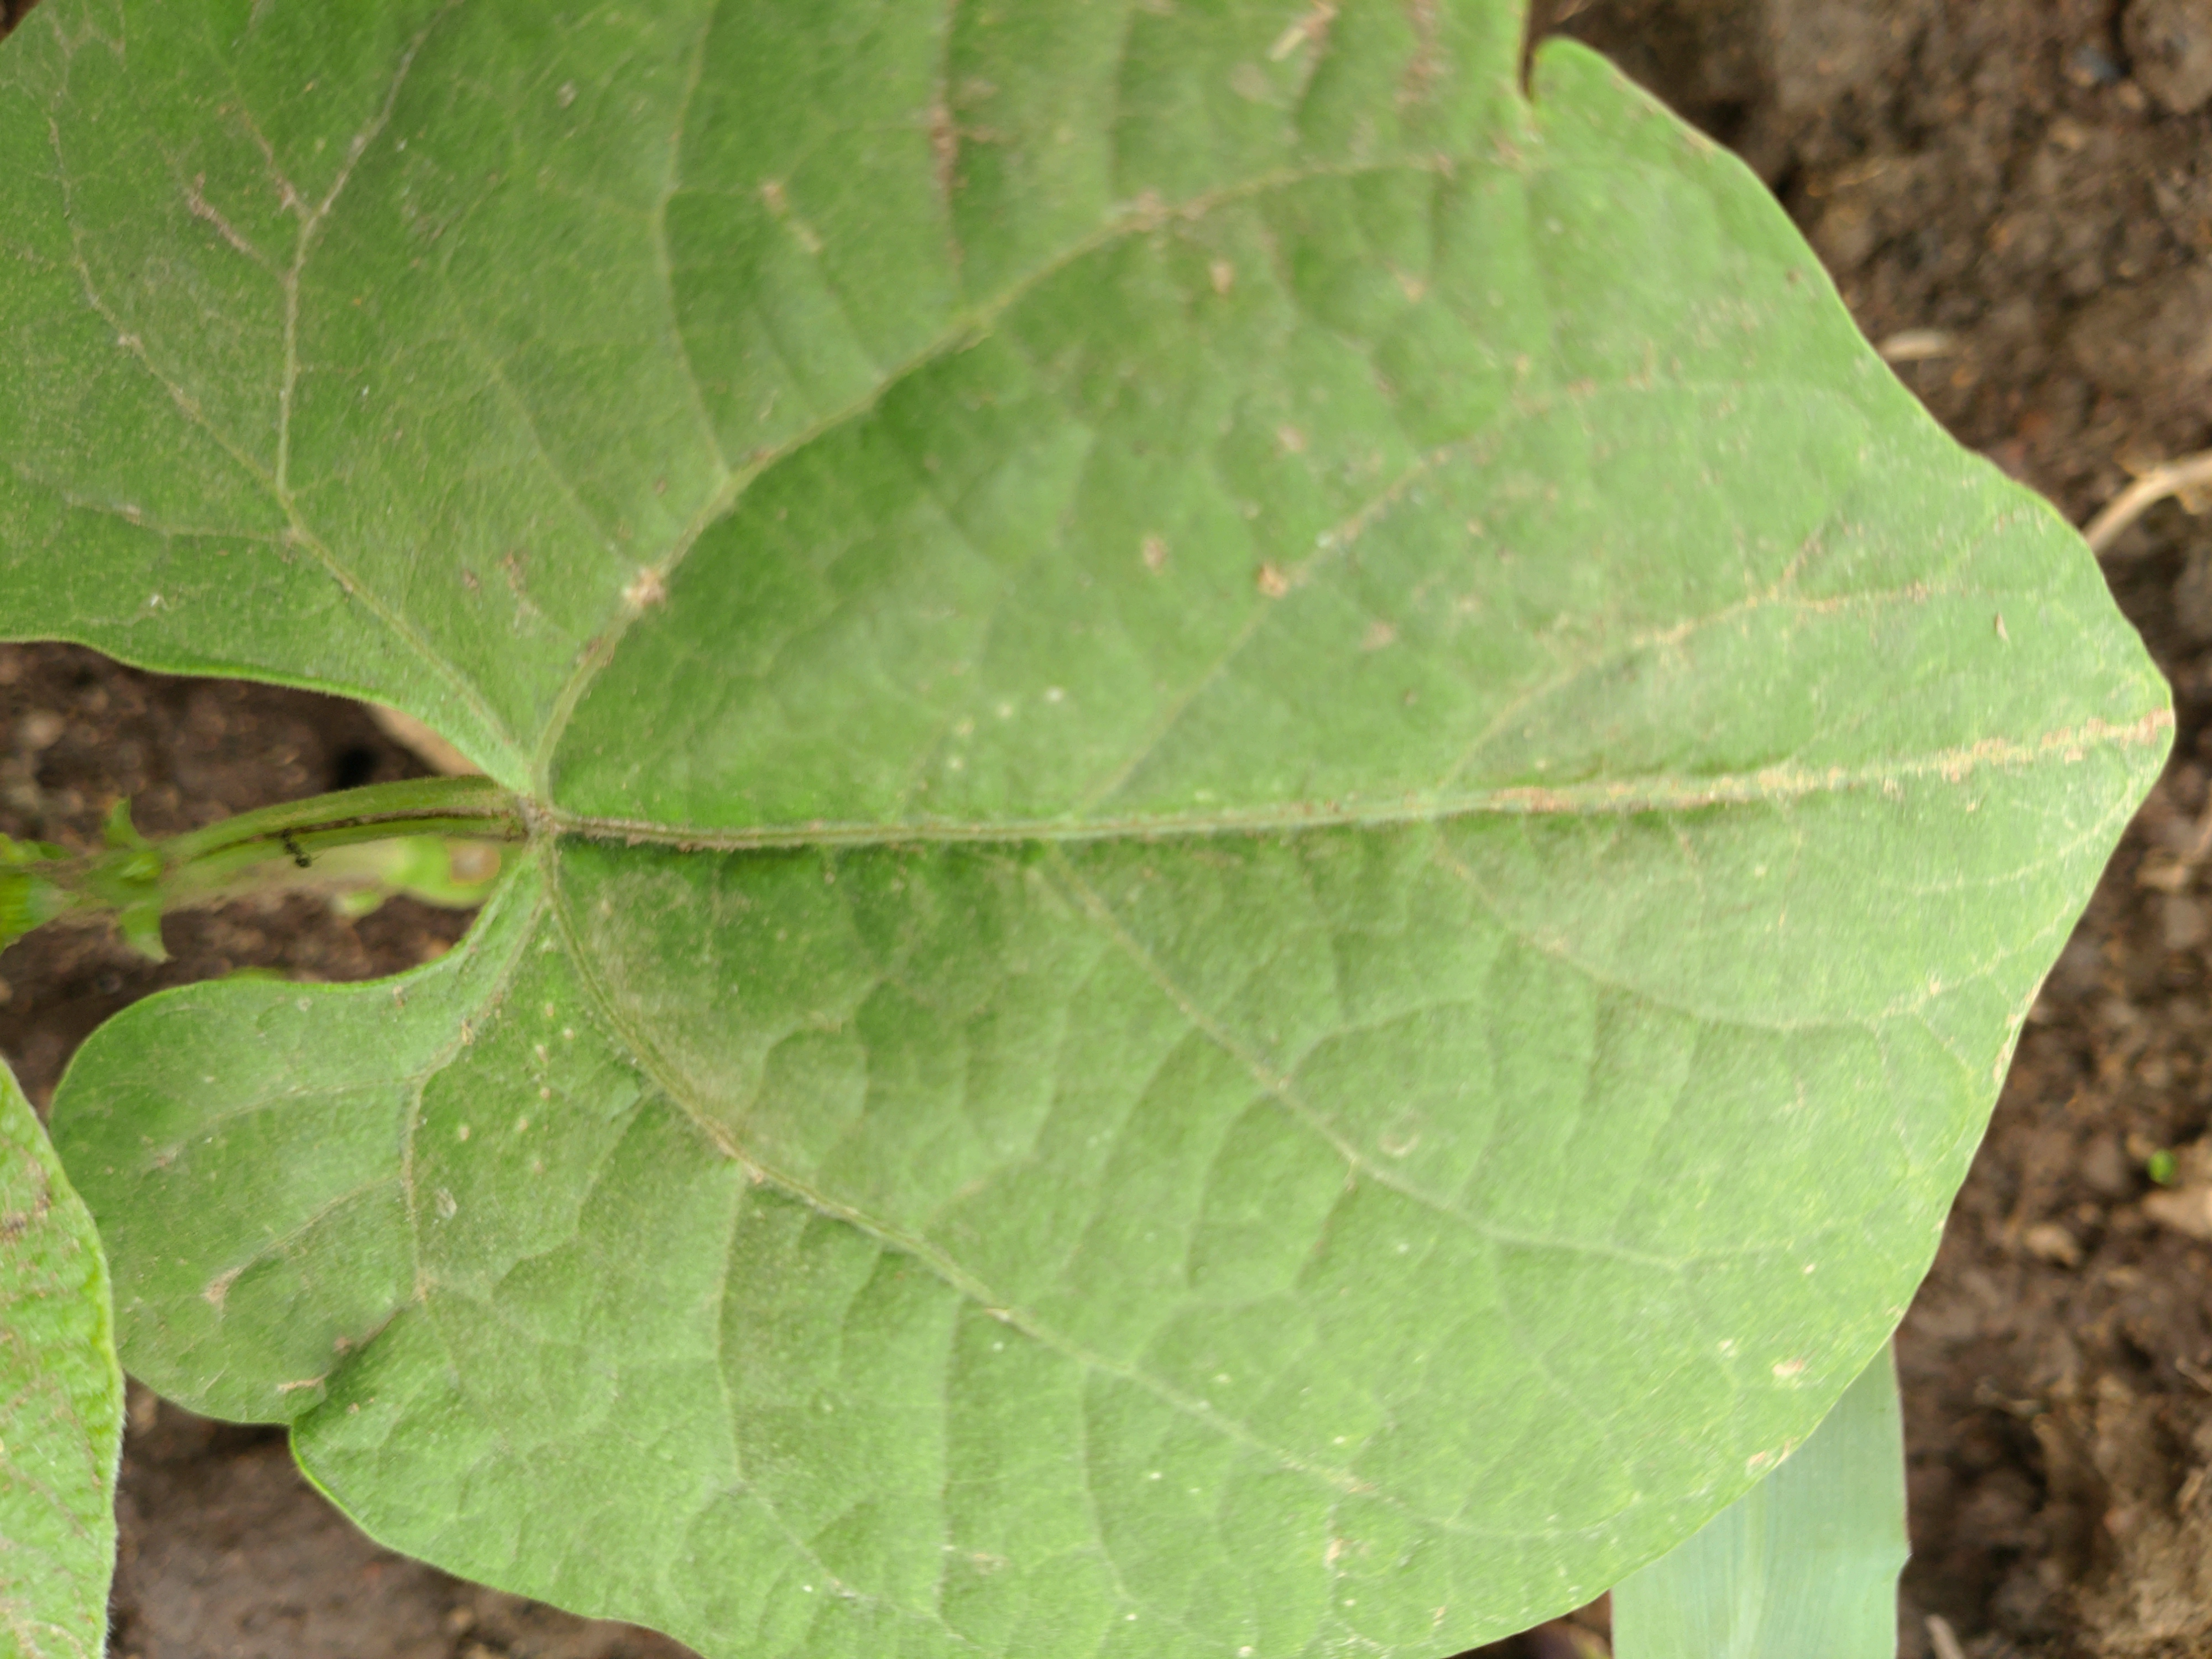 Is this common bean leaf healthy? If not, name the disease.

healthy
